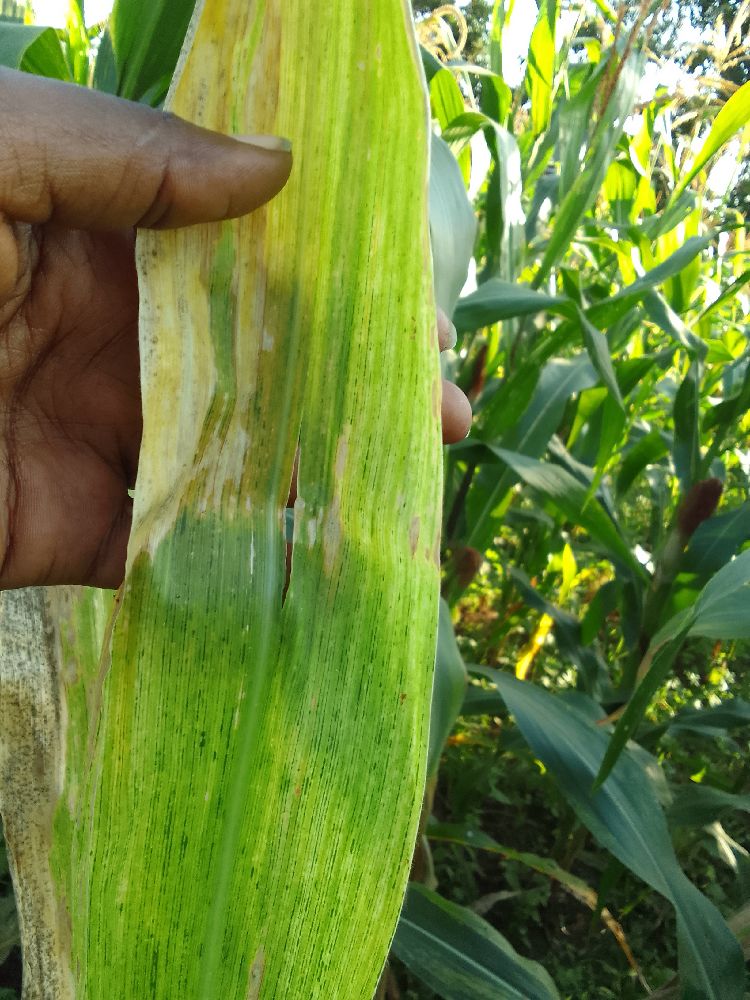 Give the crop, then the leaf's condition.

maize, maize lethal necrosis
